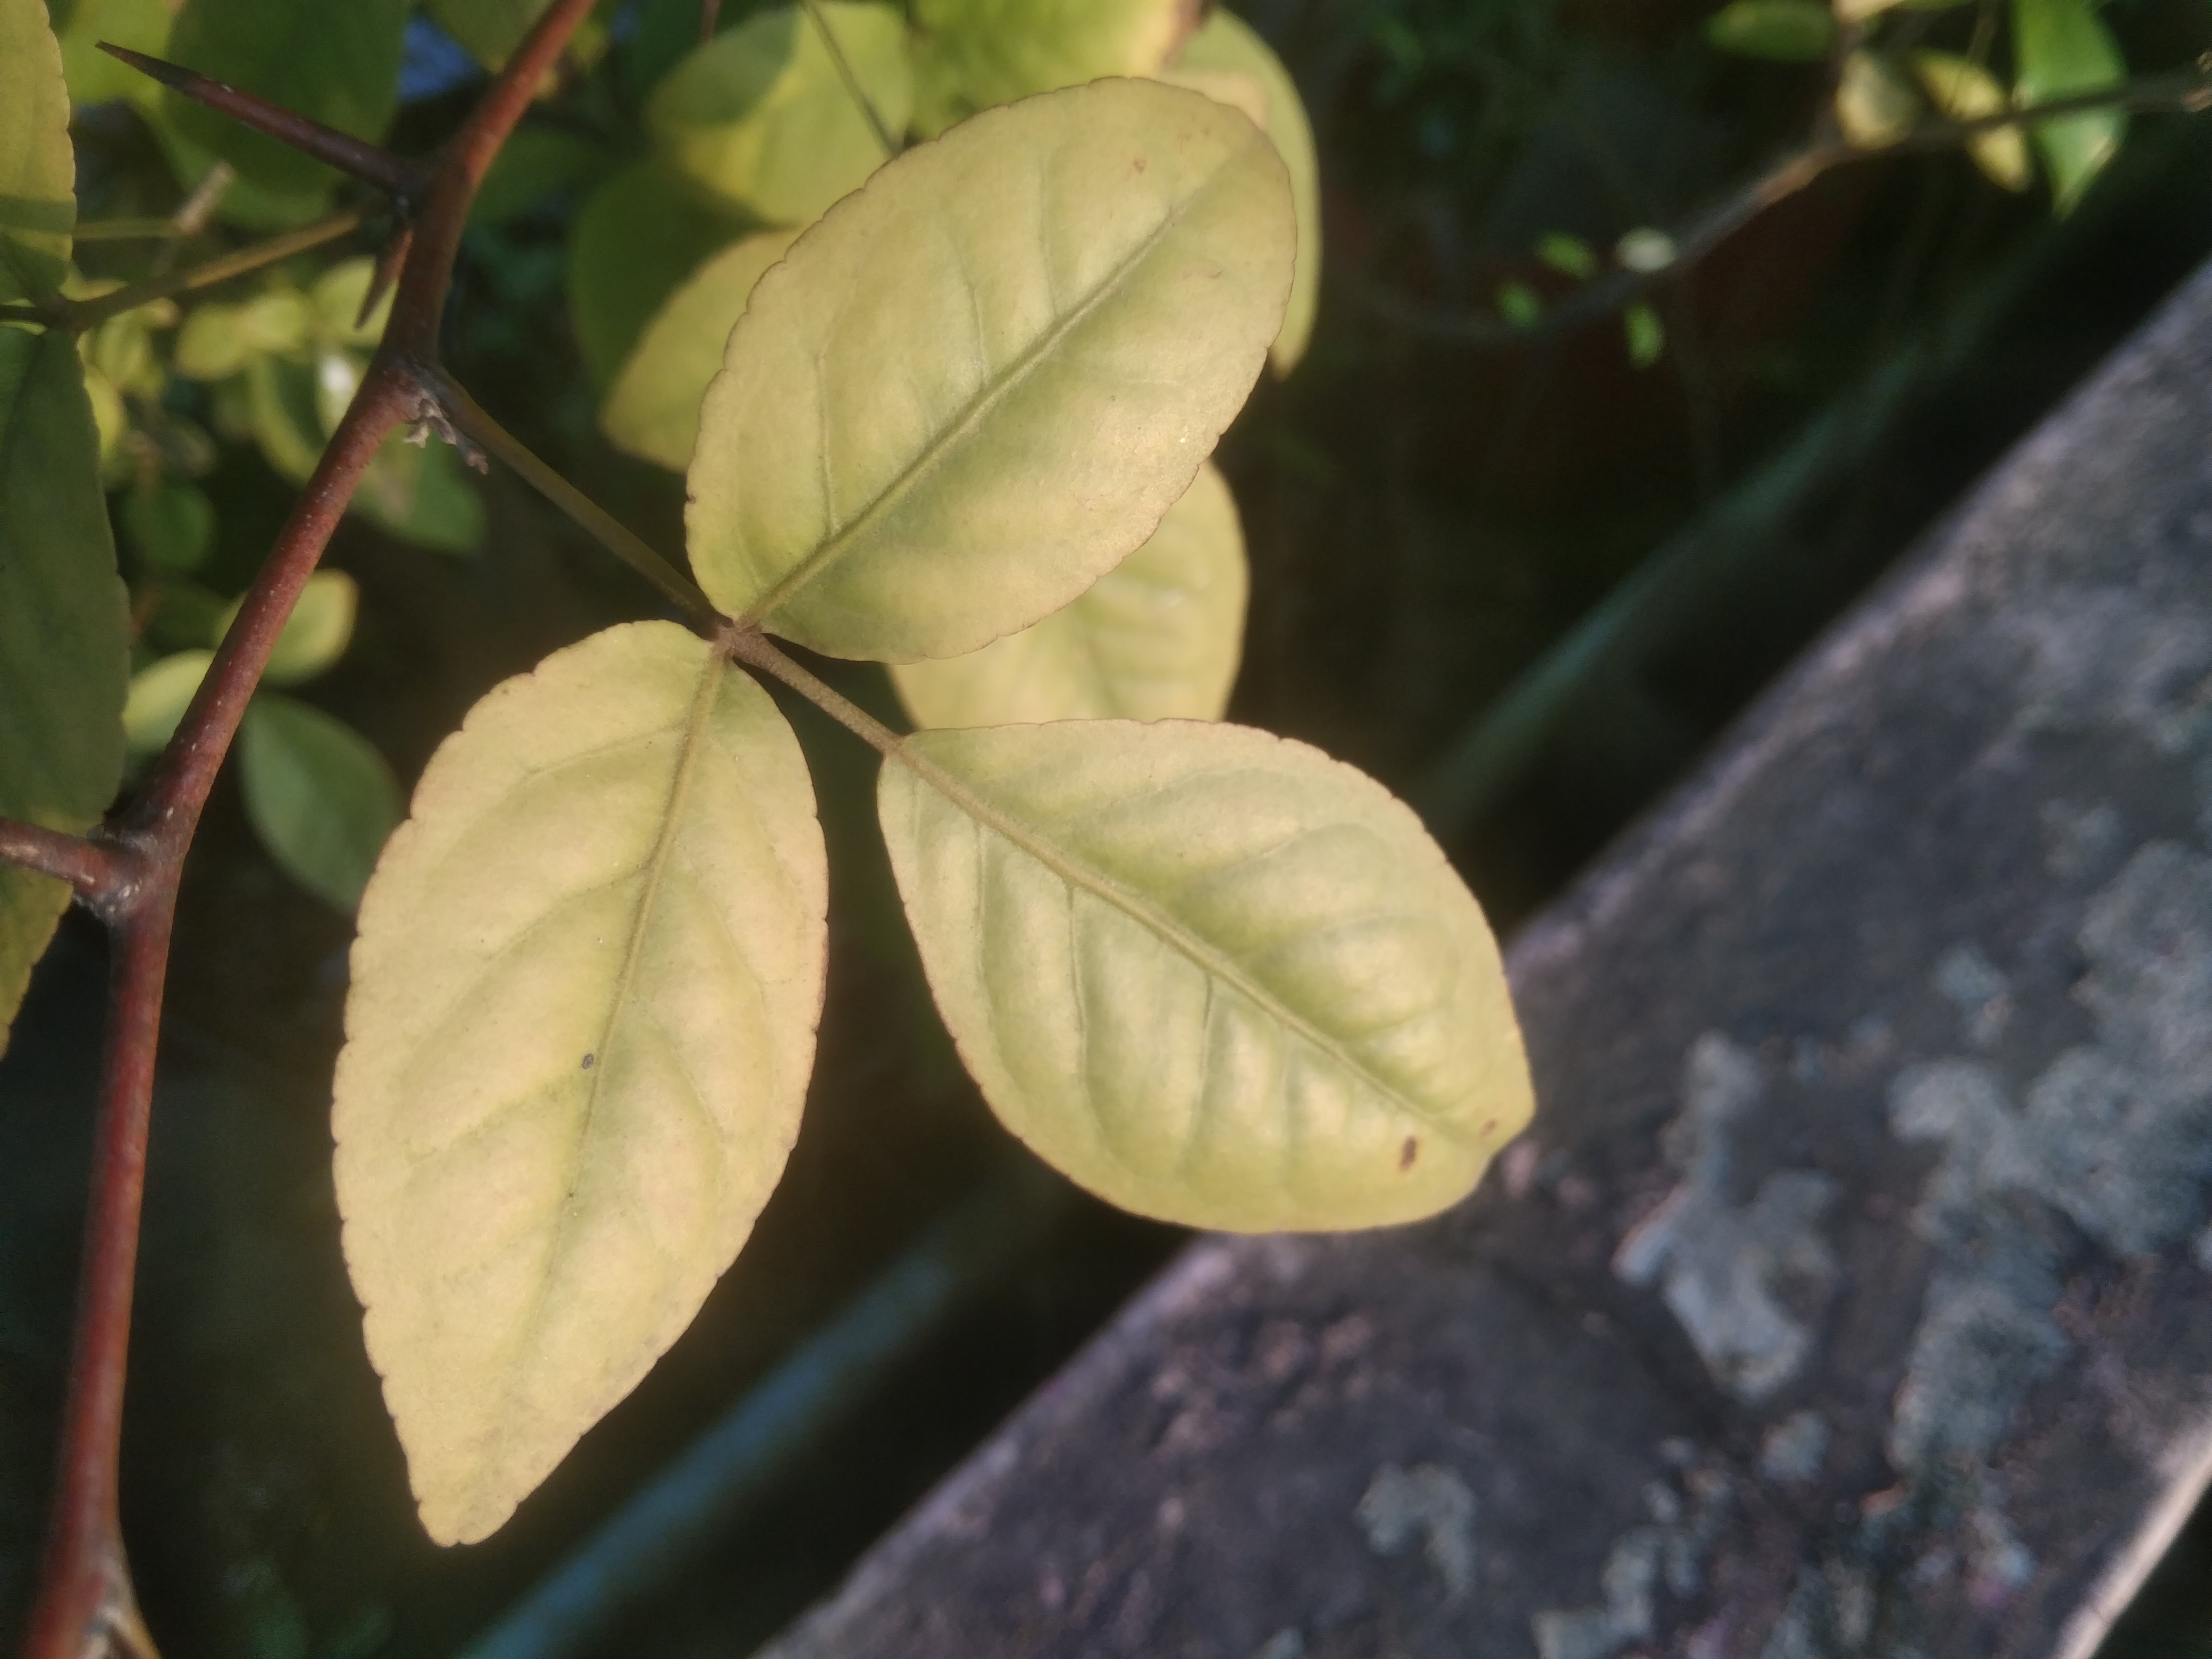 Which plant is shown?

wood apple
